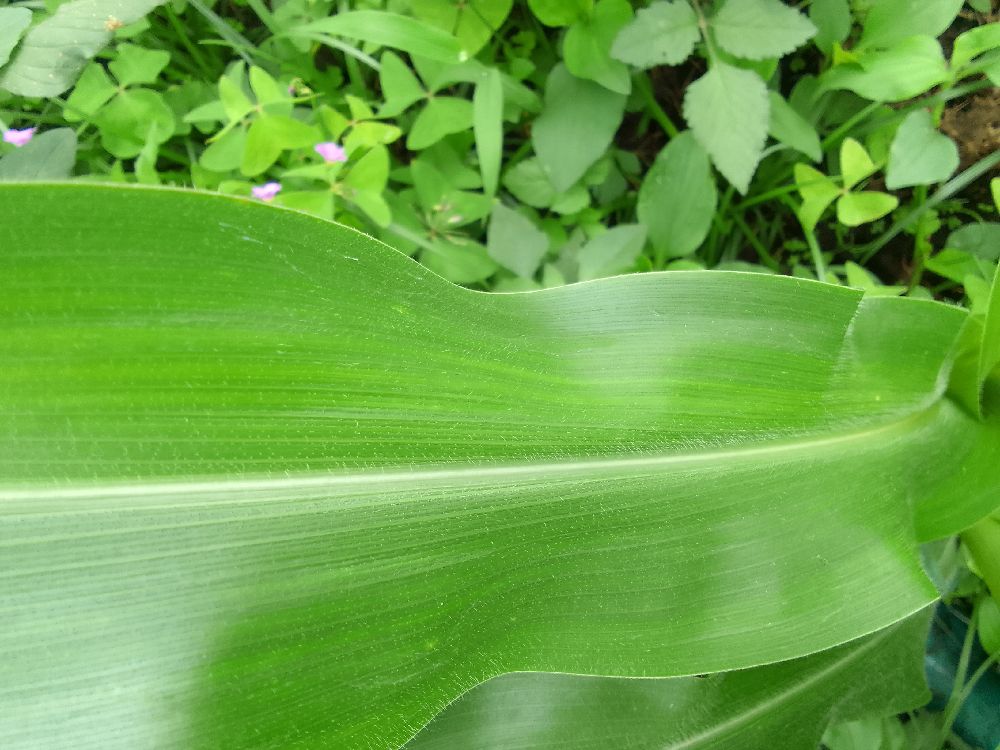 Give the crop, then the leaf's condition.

maize, healthy
